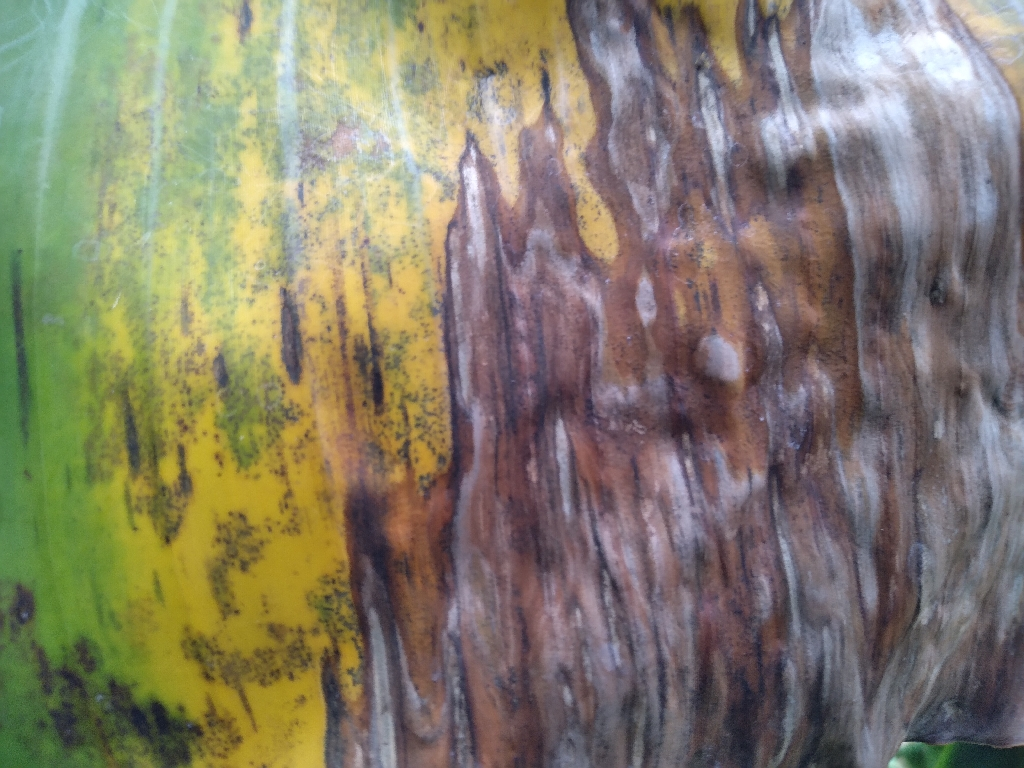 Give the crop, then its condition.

banana, black sigatoka
